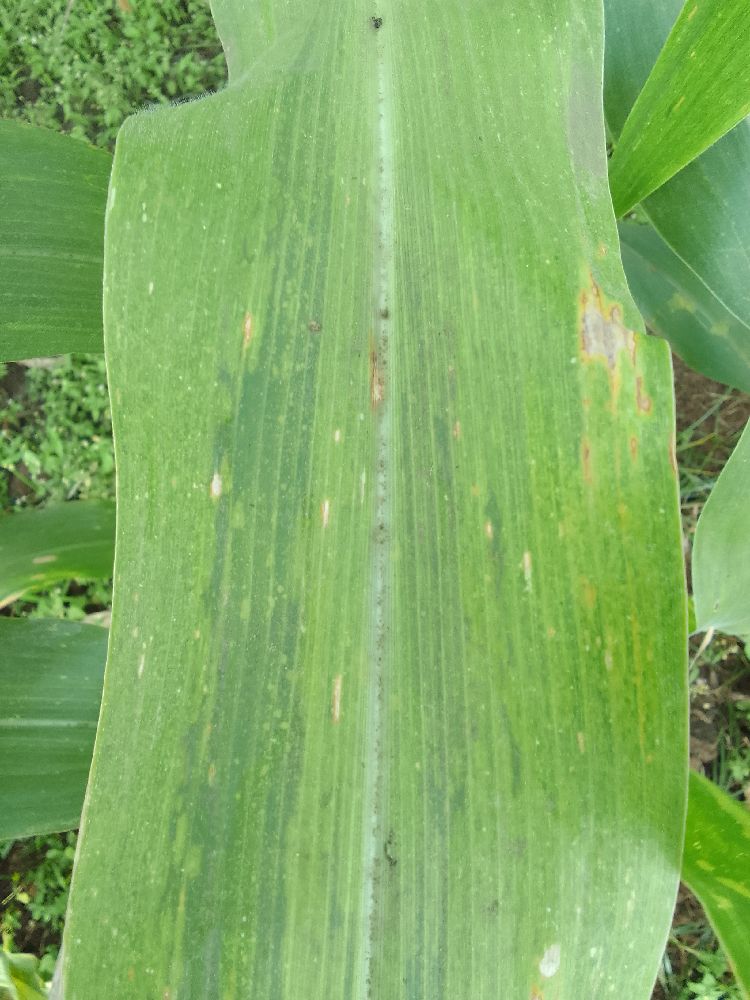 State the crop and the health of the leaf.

maize, maize lethal necrosis
